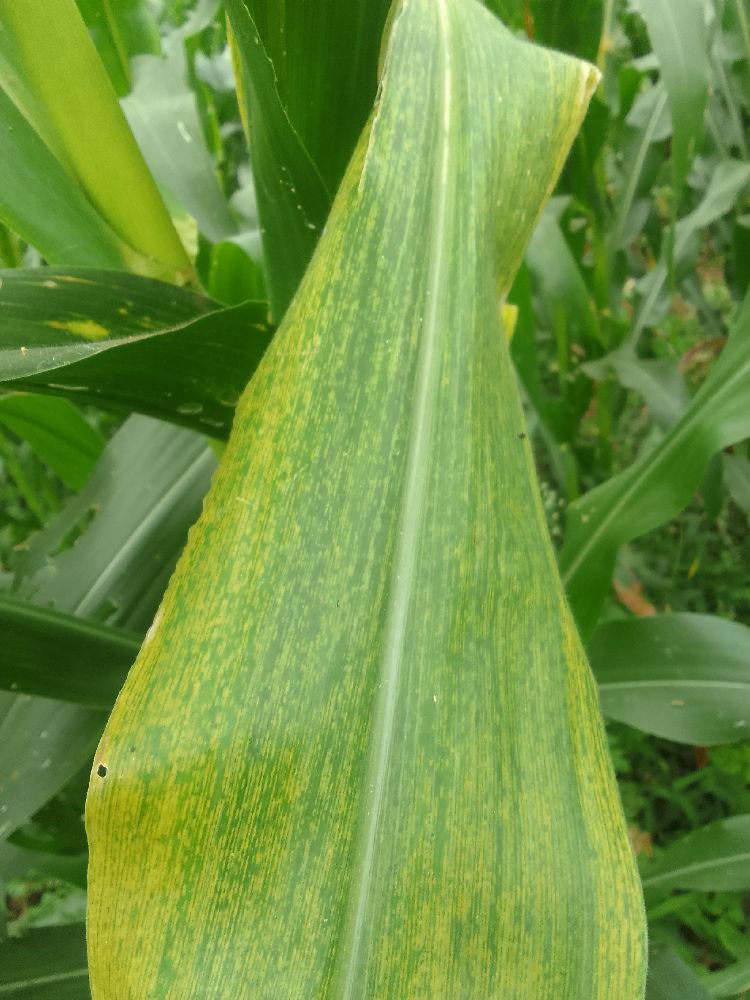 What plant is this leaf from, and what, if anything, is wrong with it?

maize, maize lethal necrosis
